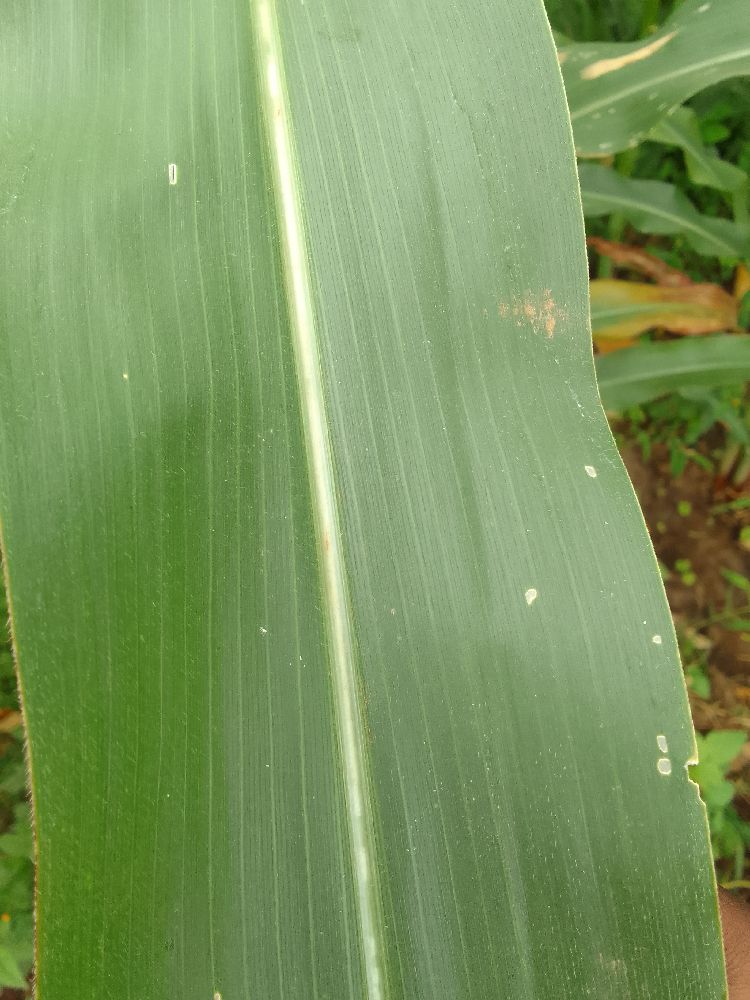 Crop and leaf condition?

maize, healthy
